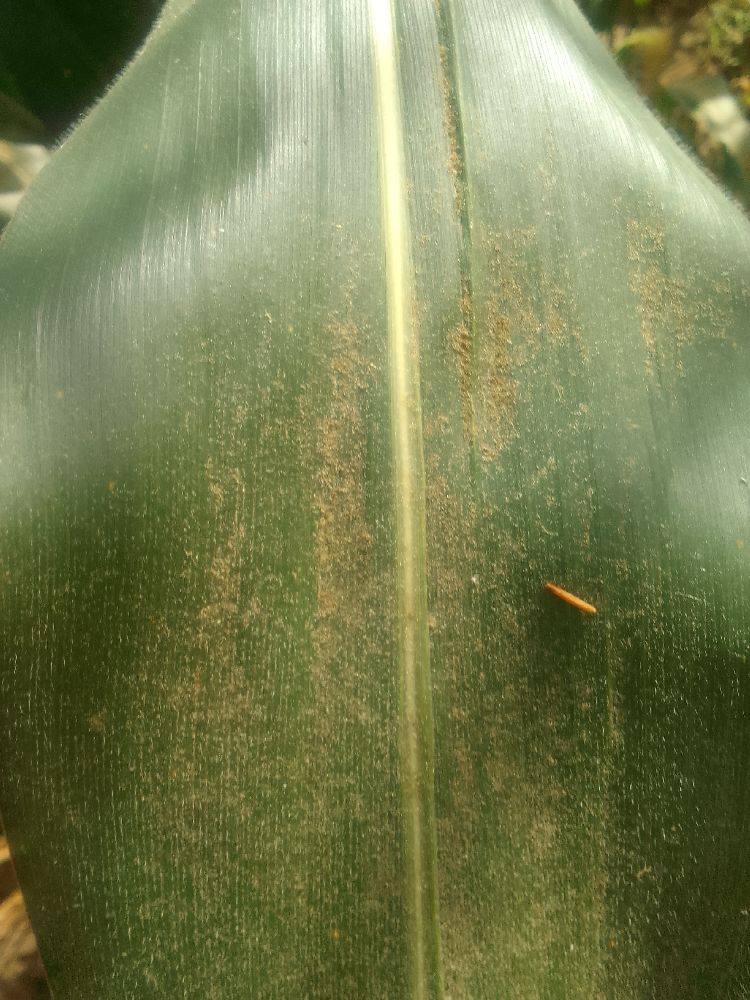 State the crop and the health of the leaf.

maize, healthy
